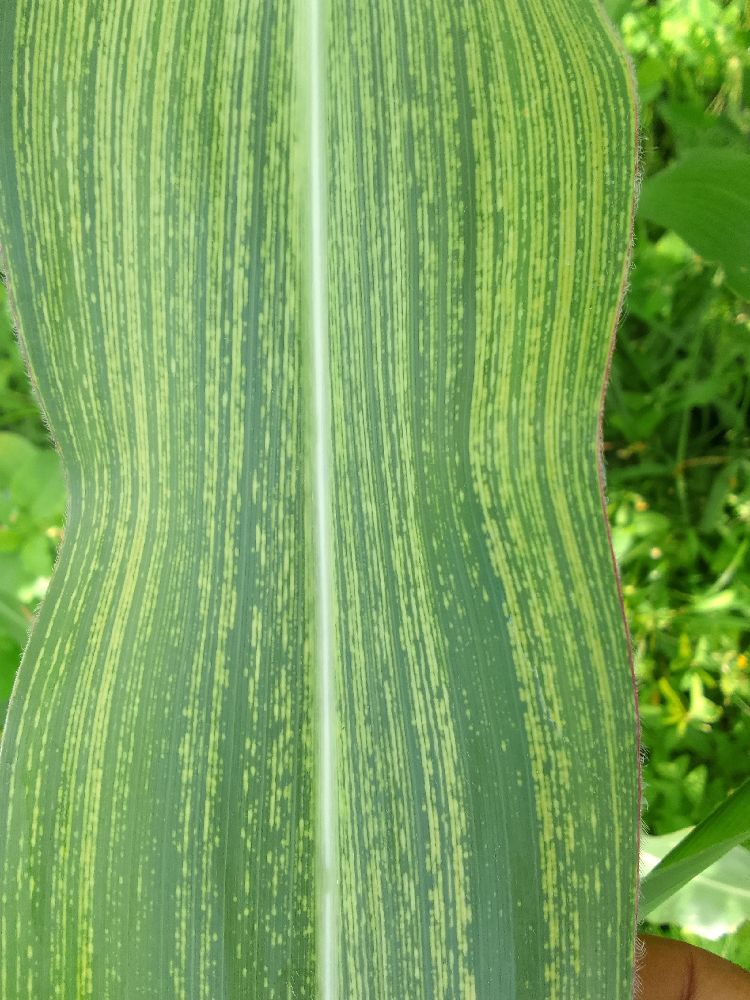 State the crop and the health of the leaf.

maize, maize streak virus
